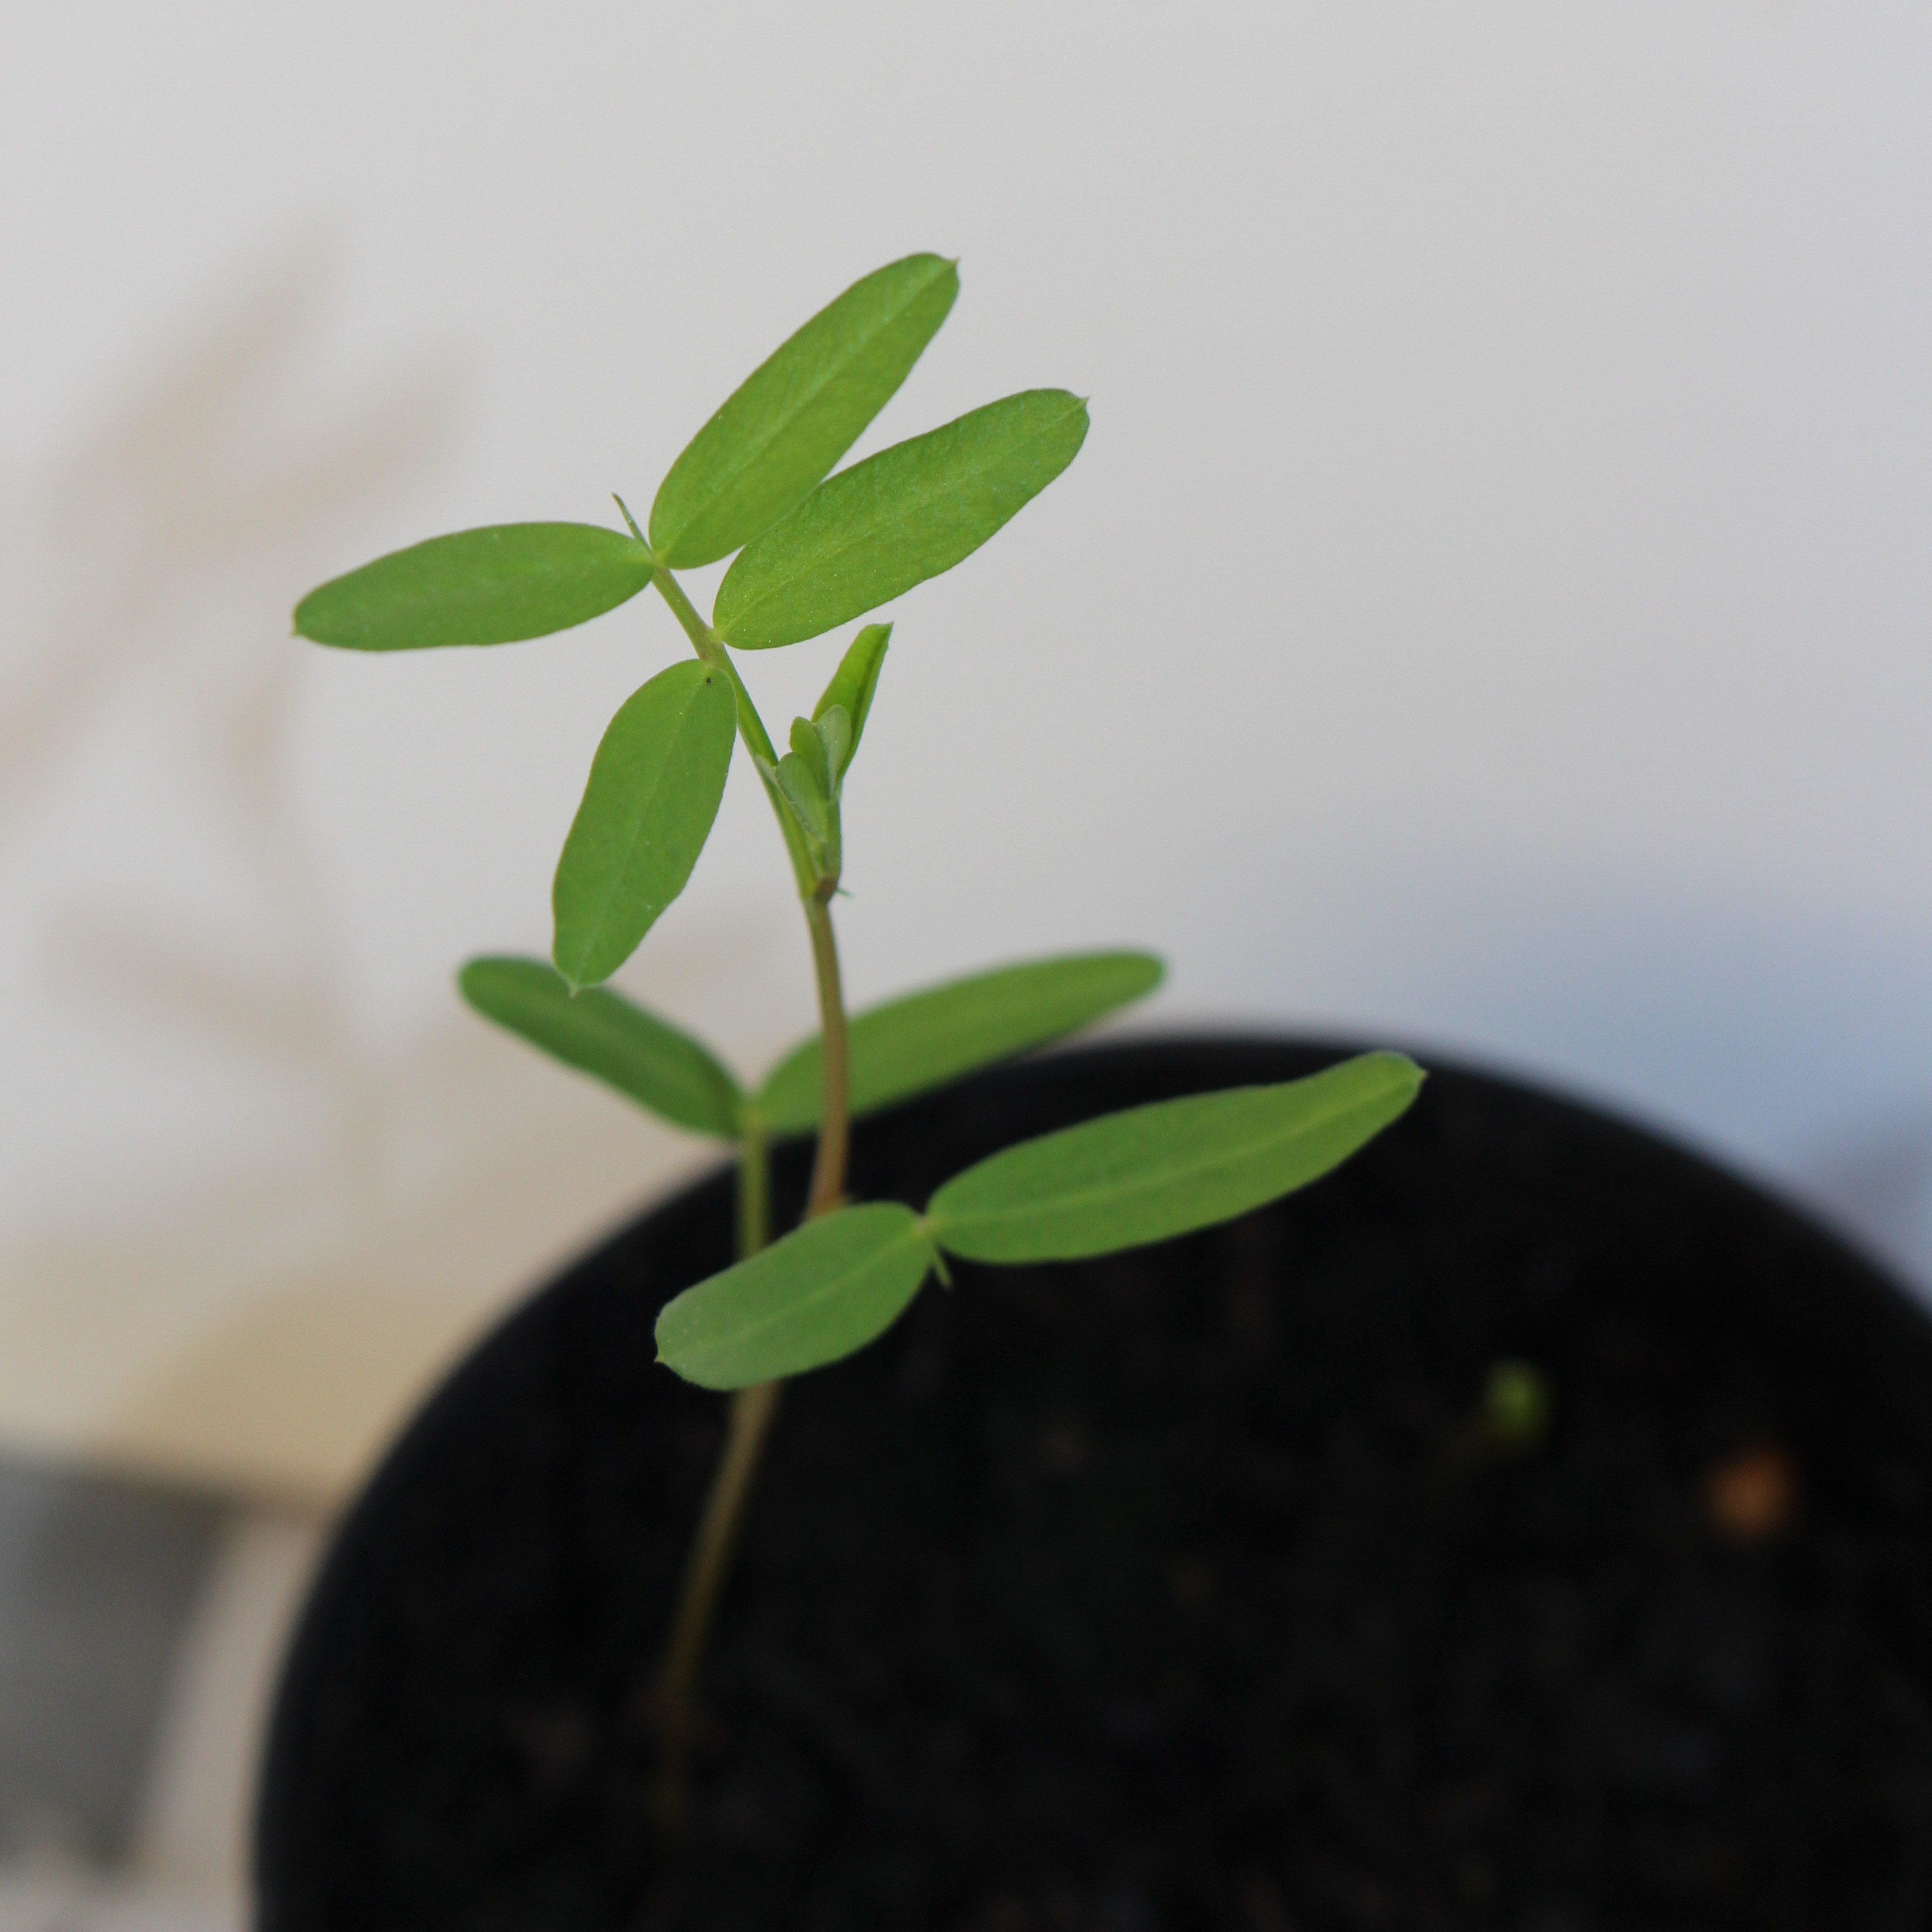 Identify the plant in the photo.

Vicia sativa
